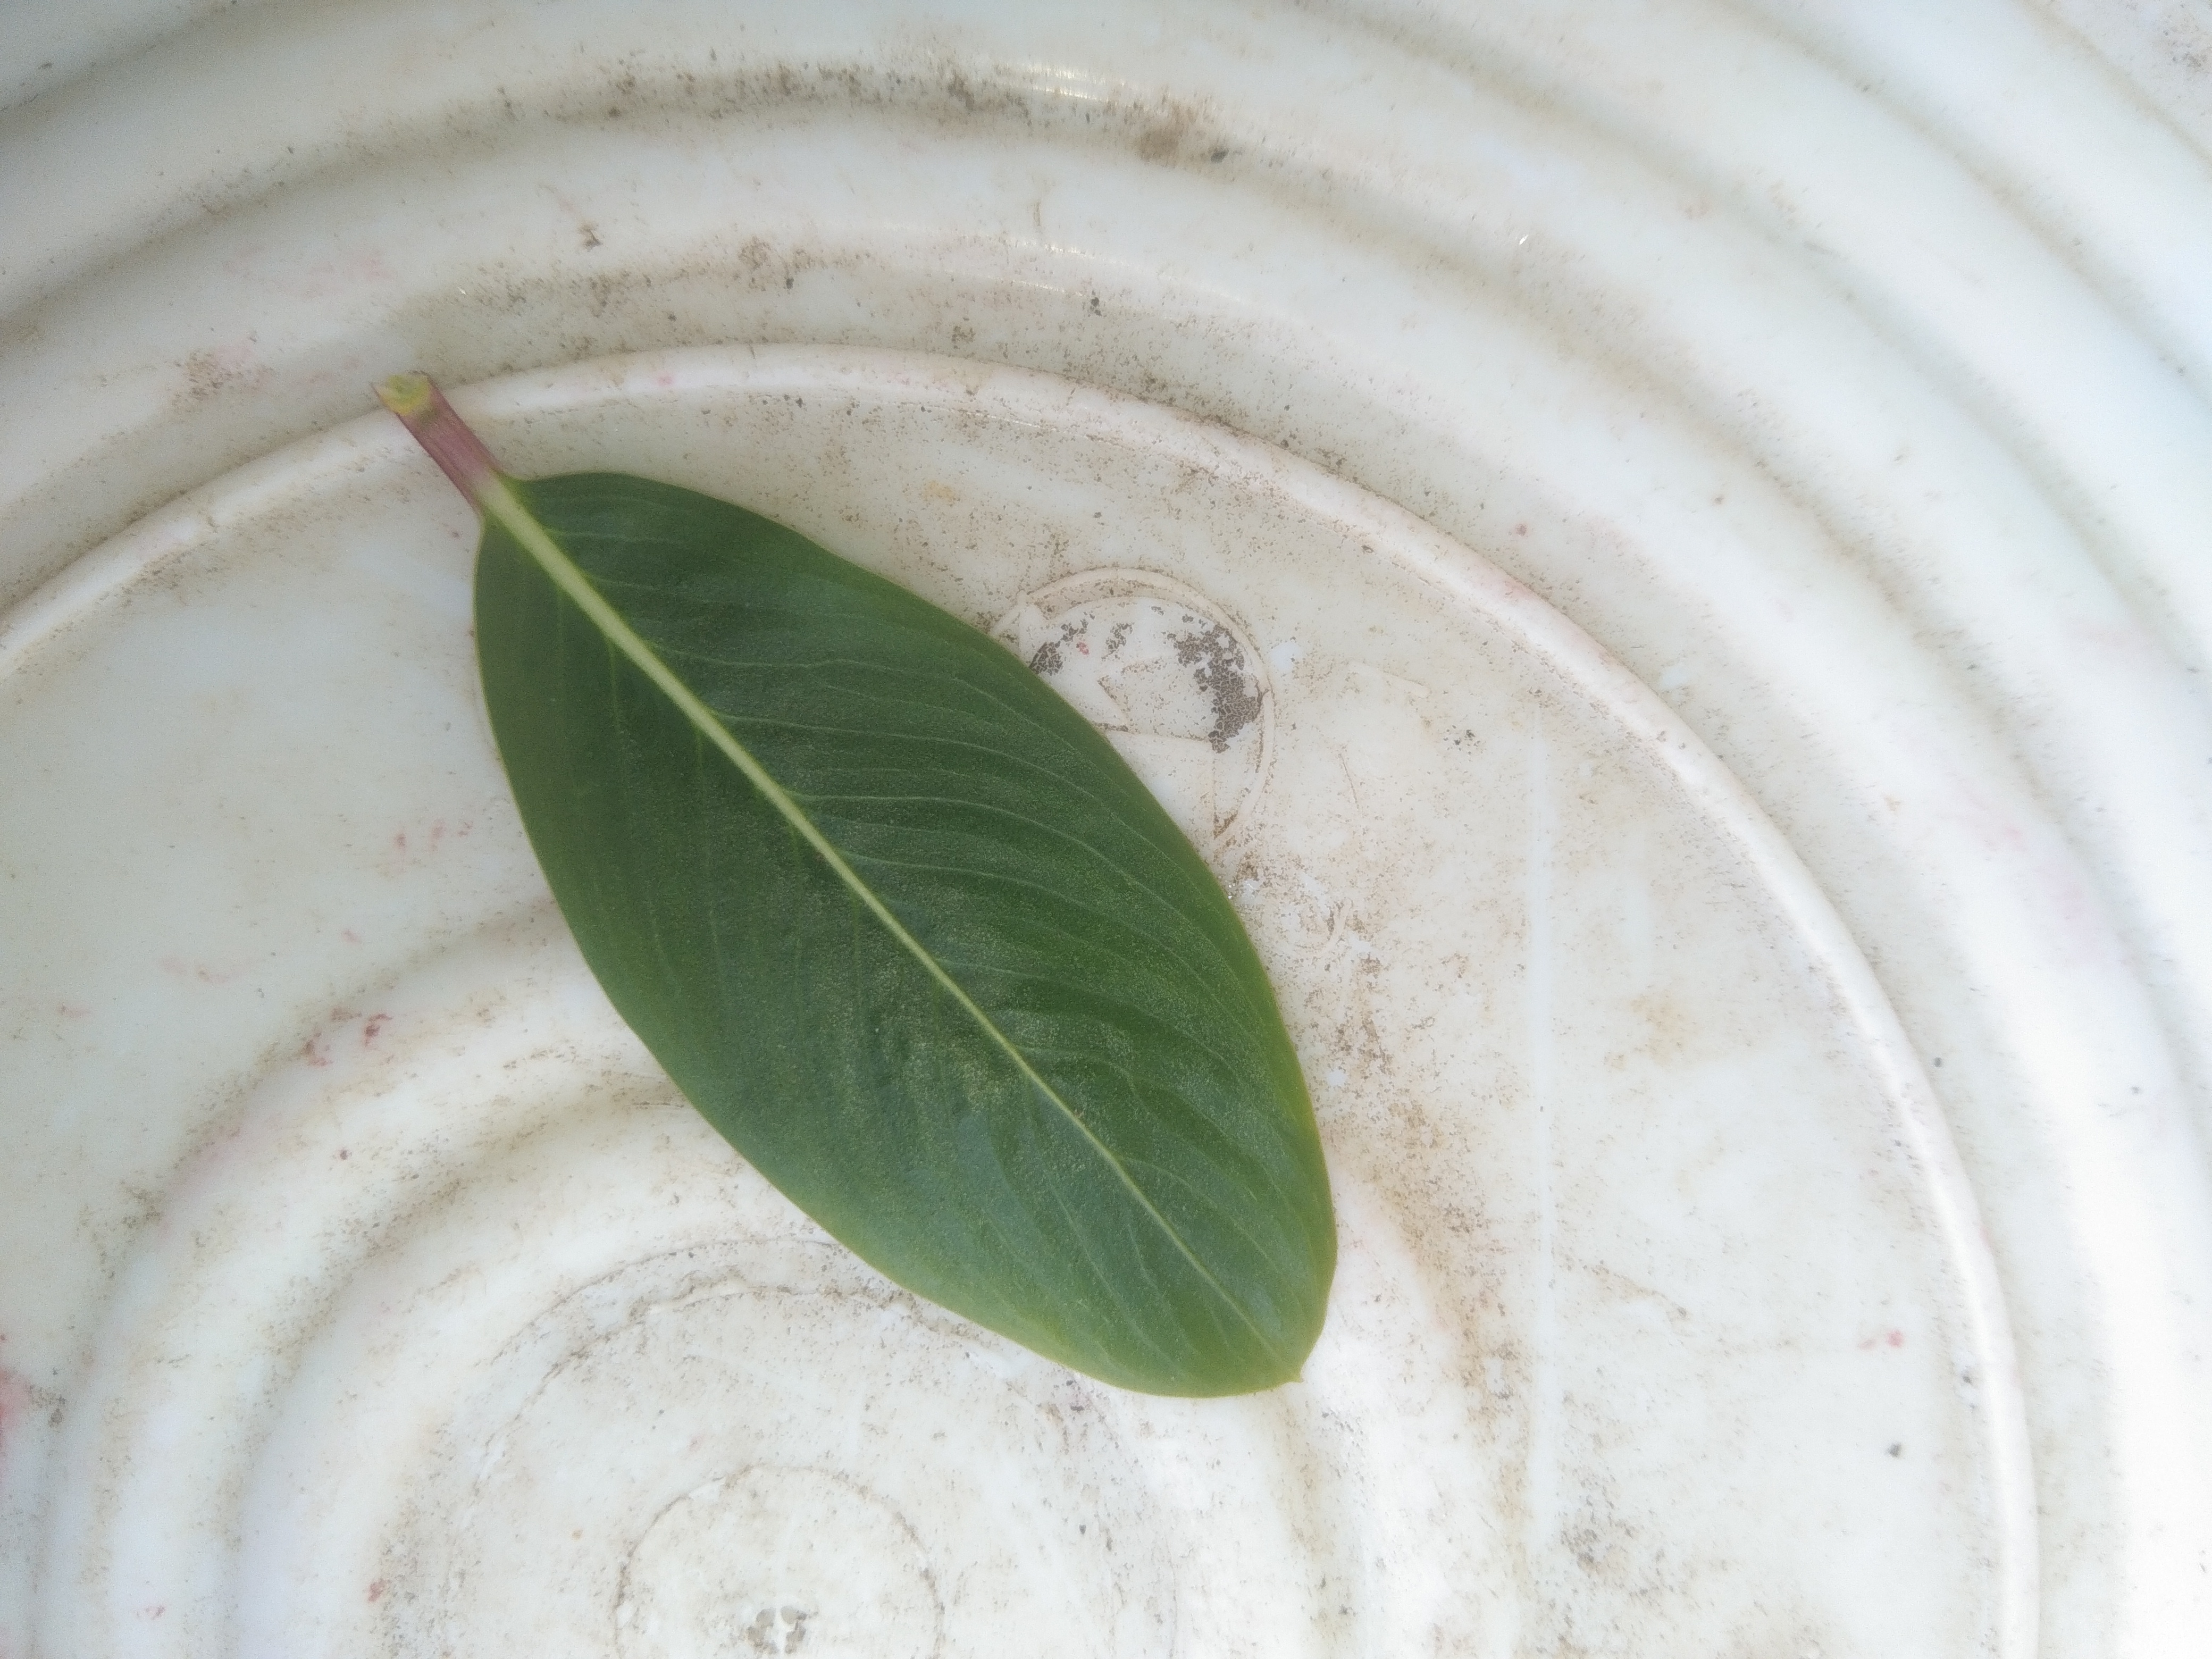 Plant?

rose periwinkle
